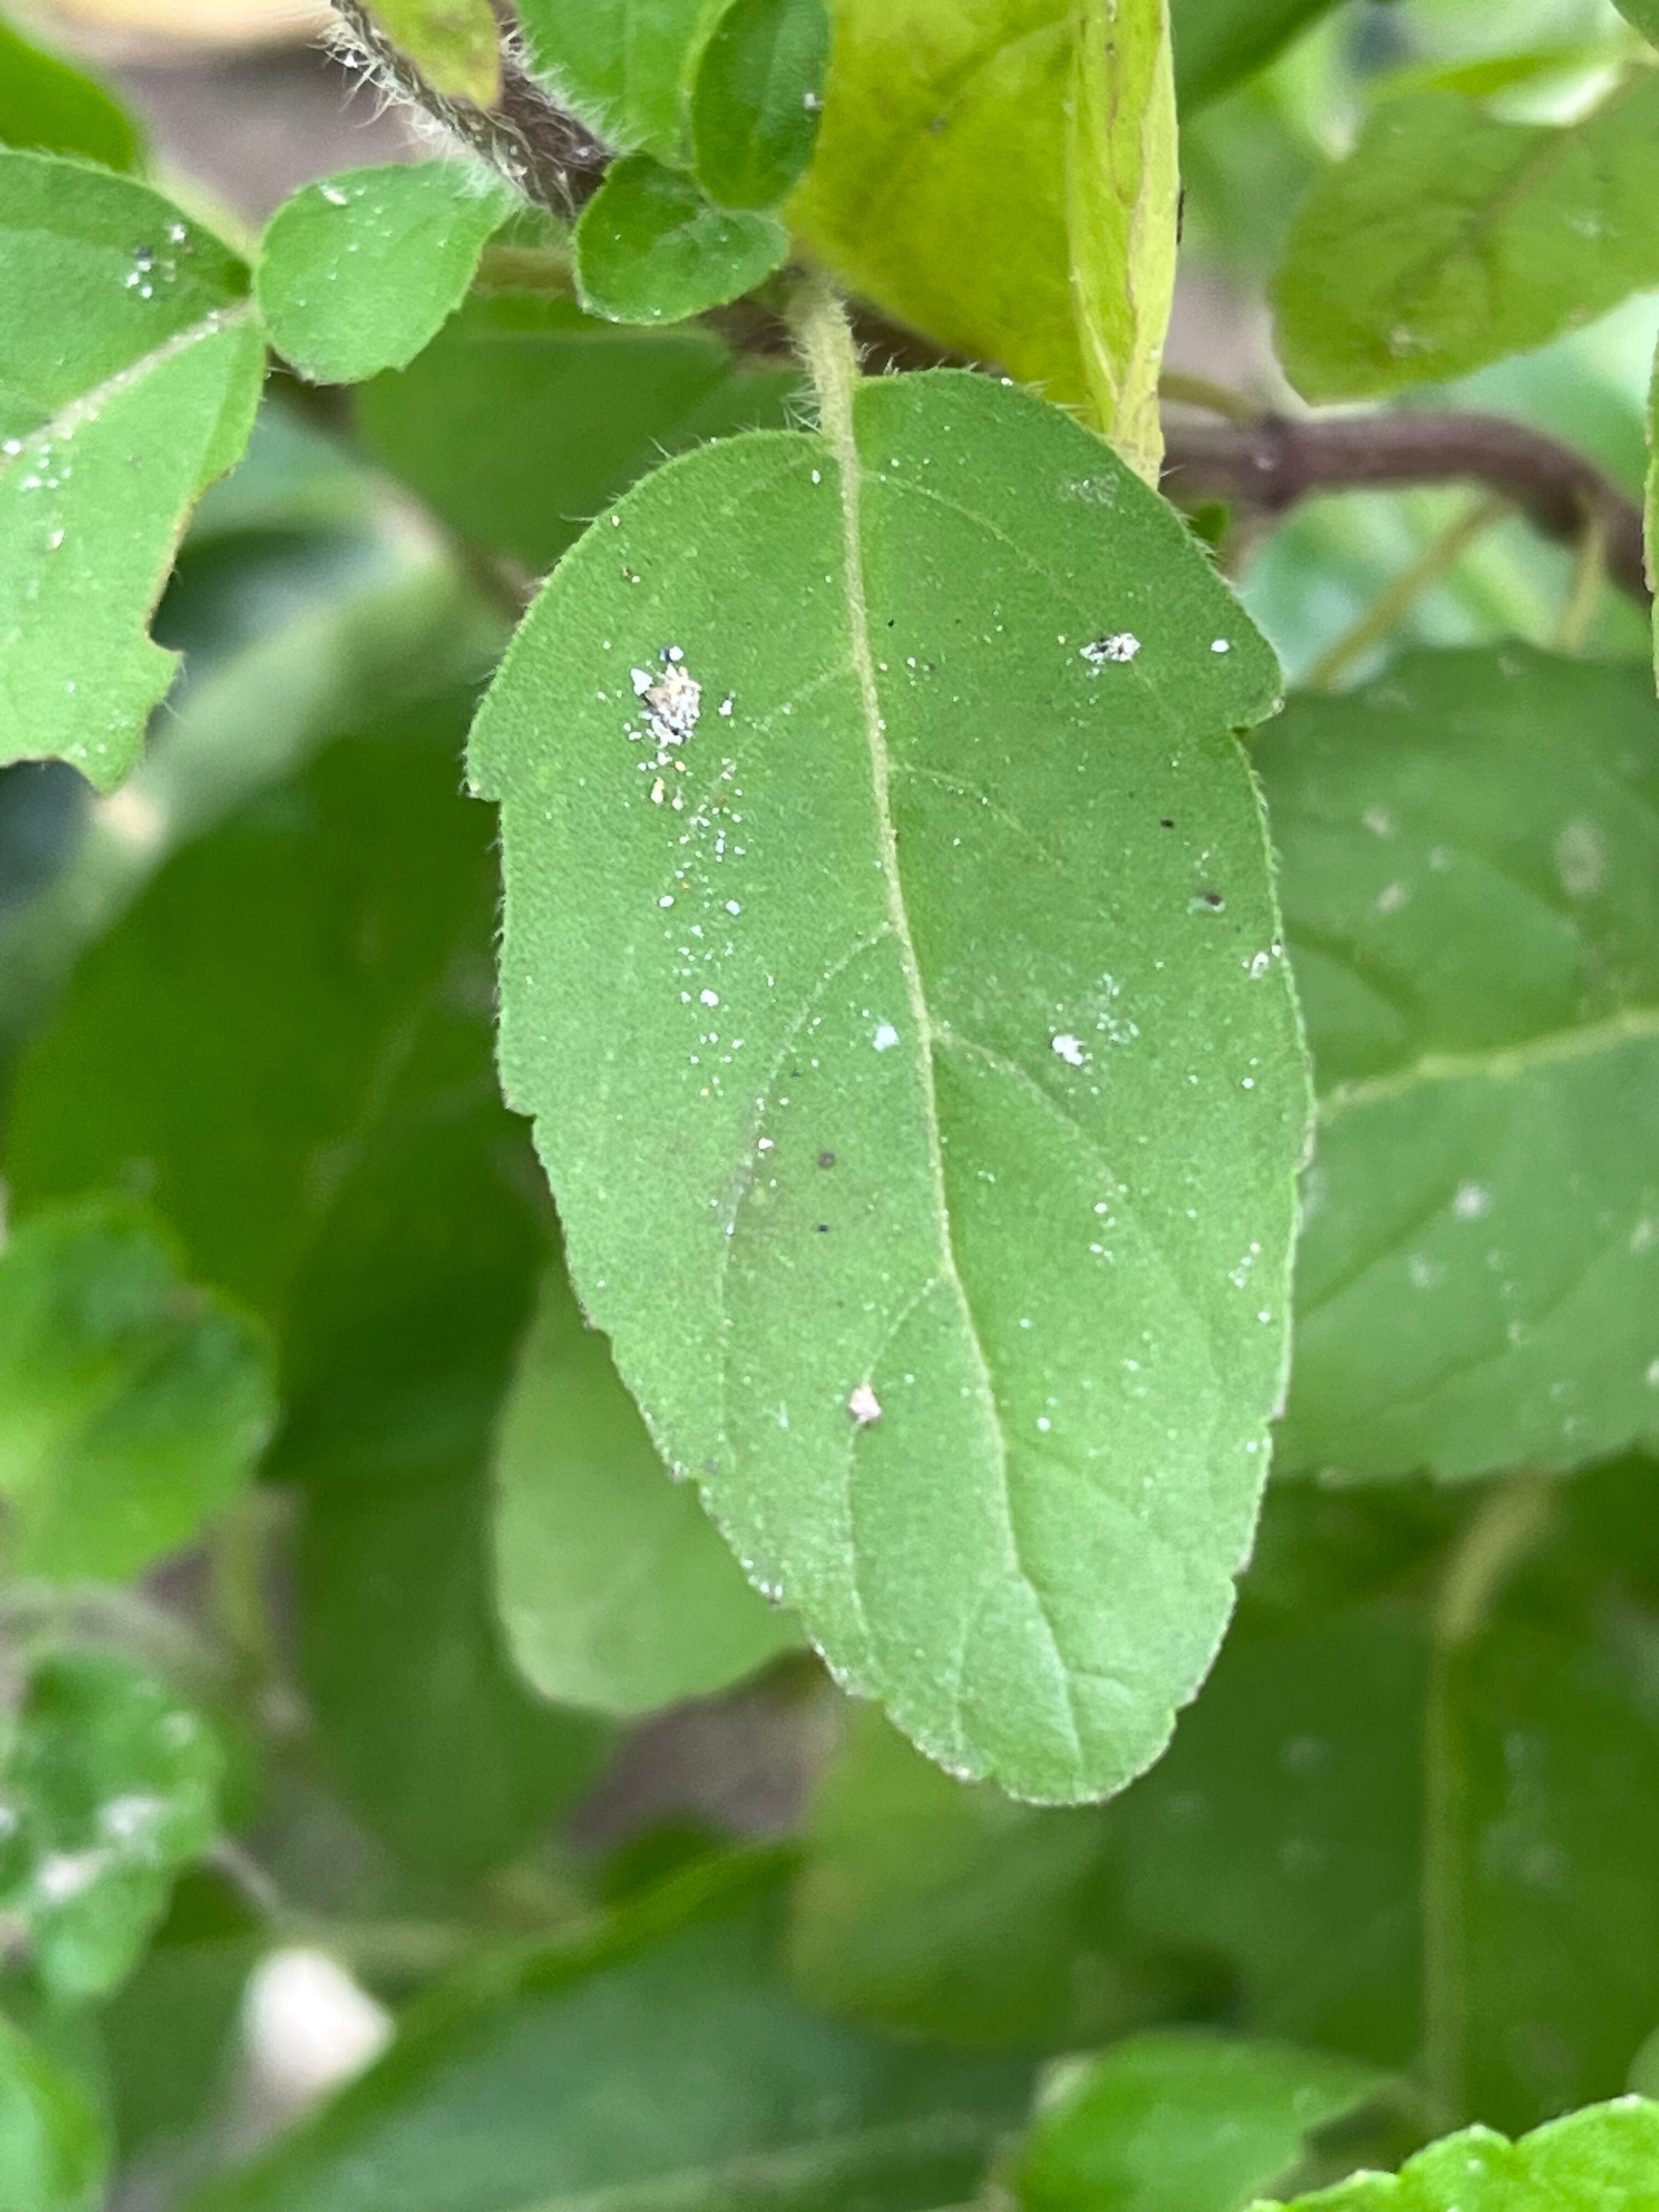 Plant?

tulshi
